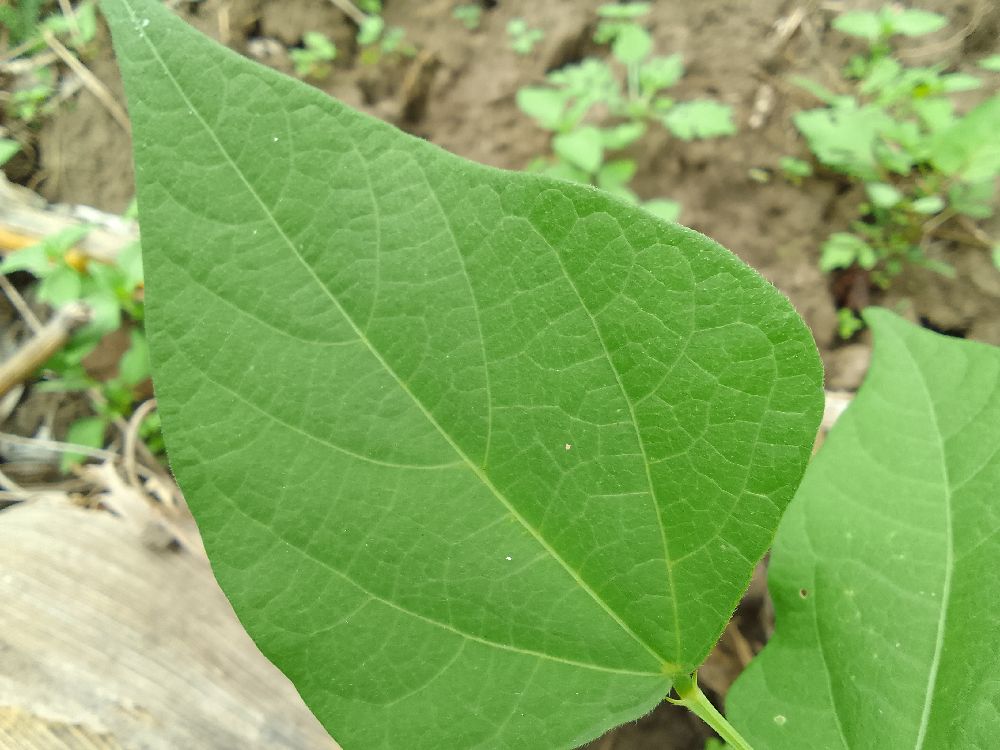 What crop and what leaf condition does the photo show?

common bean, healthy
